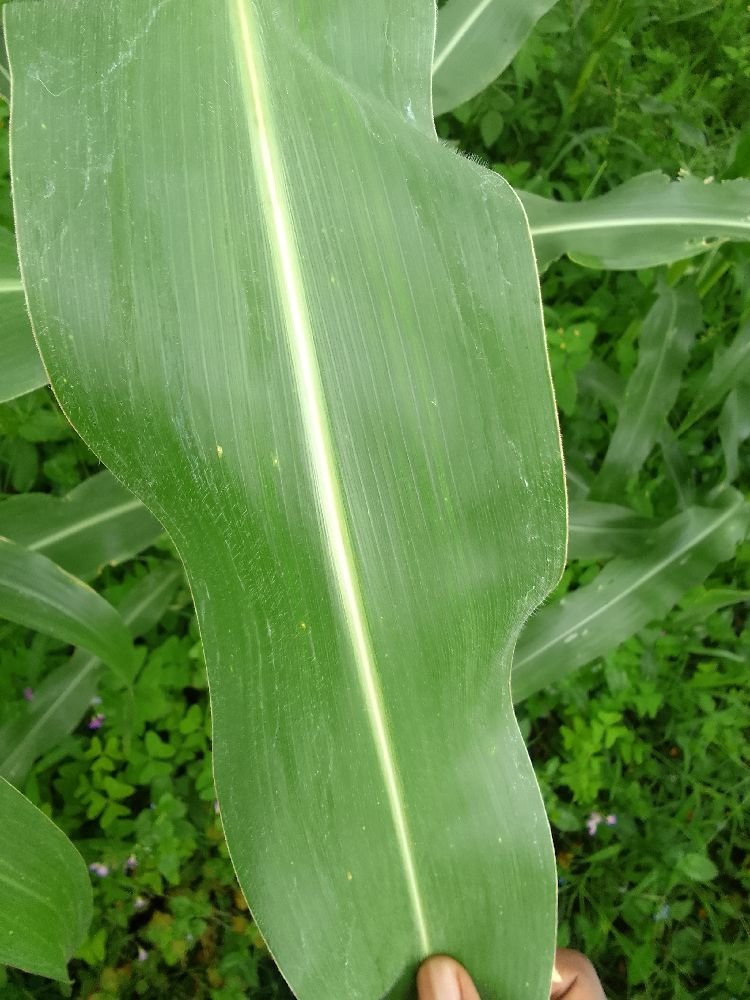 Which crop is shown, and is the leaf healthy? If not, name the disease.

maize, healthy
